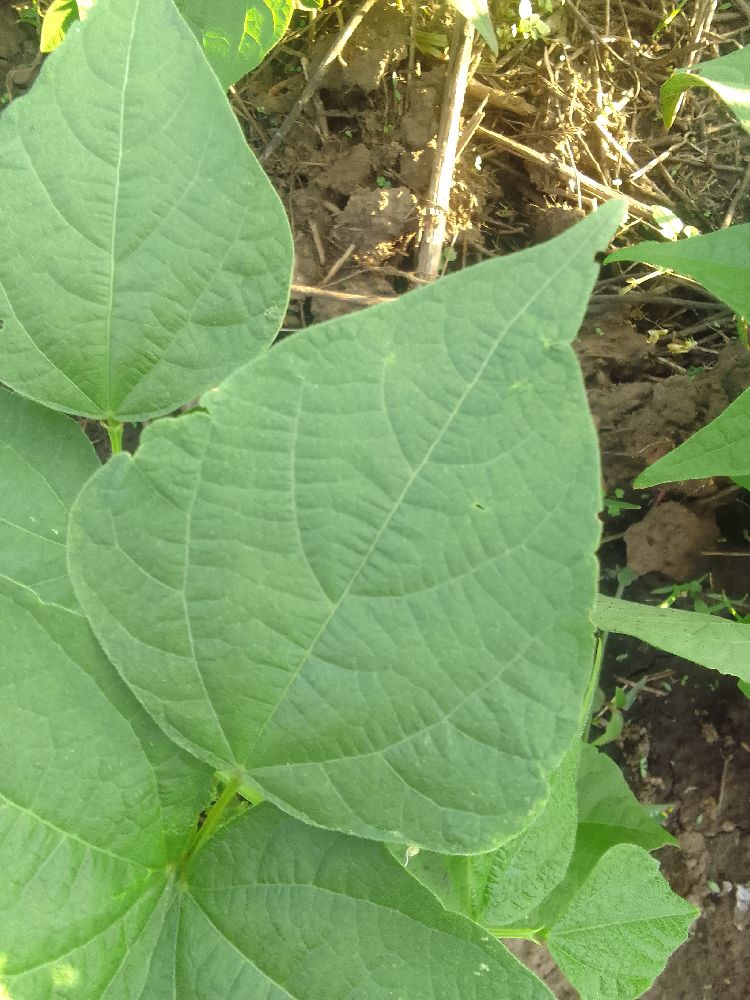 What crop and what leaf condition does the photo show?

common bean, healthy
